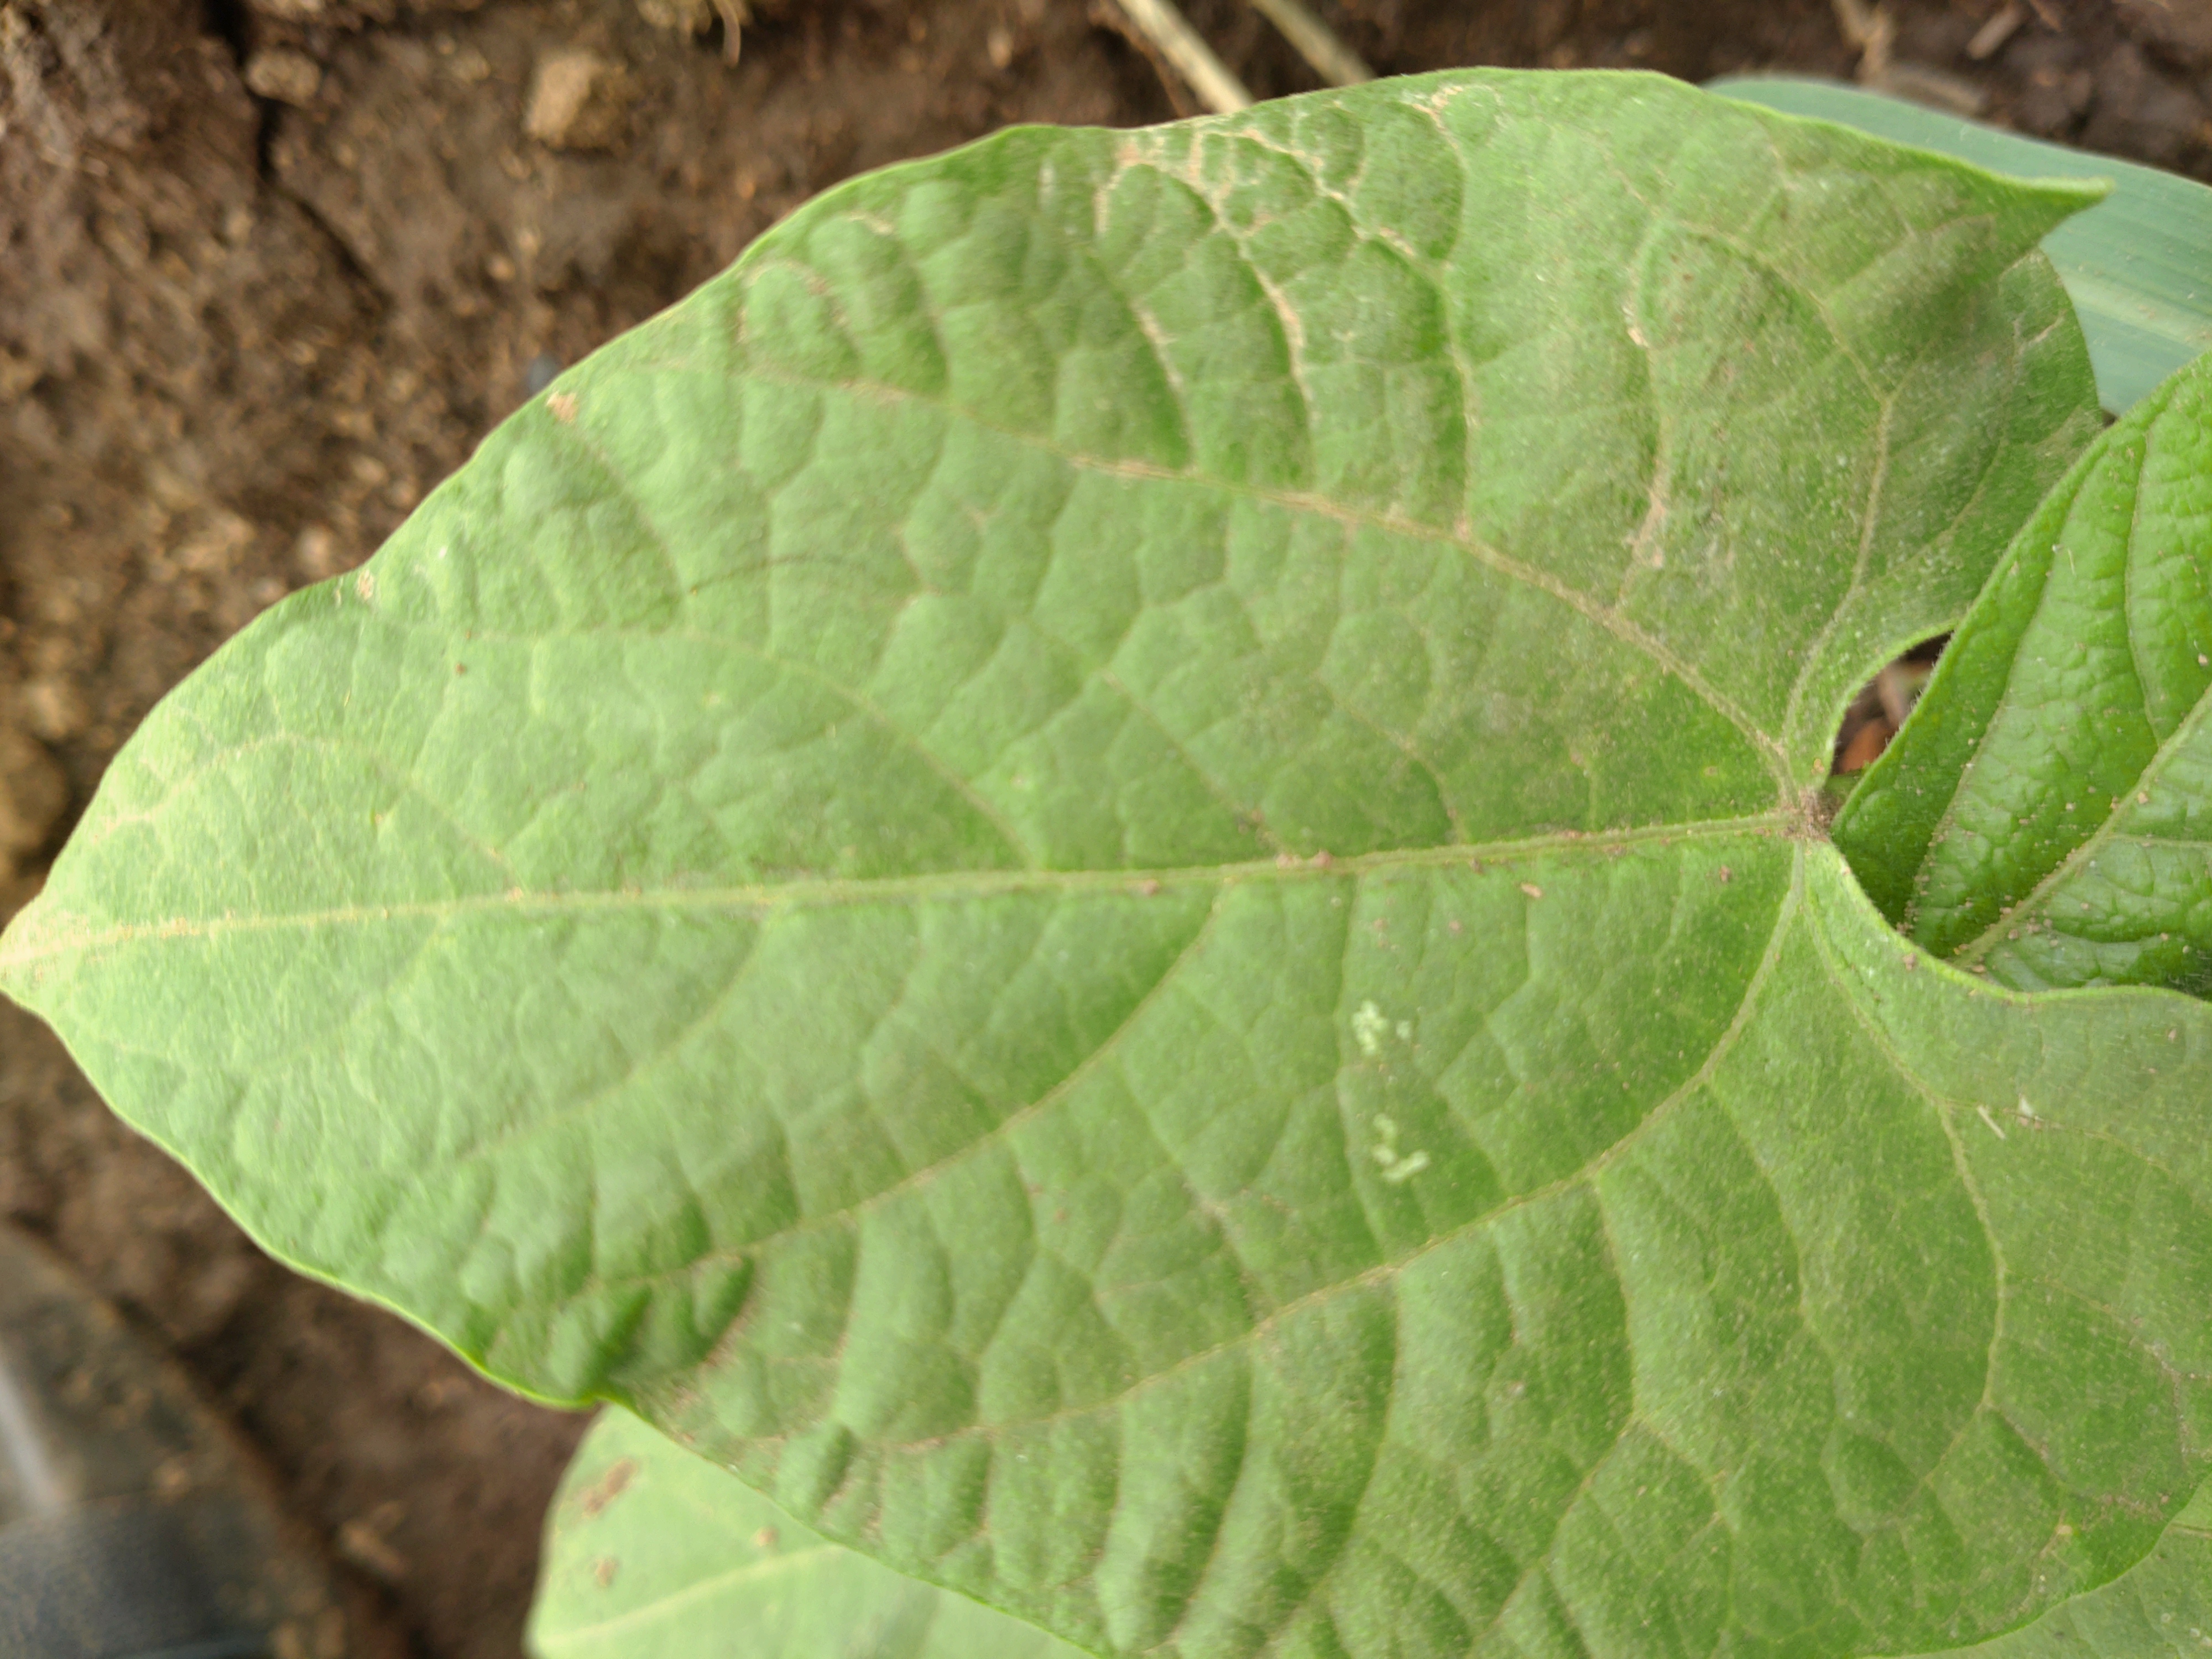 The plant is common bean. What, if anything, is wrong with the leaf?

healthy
